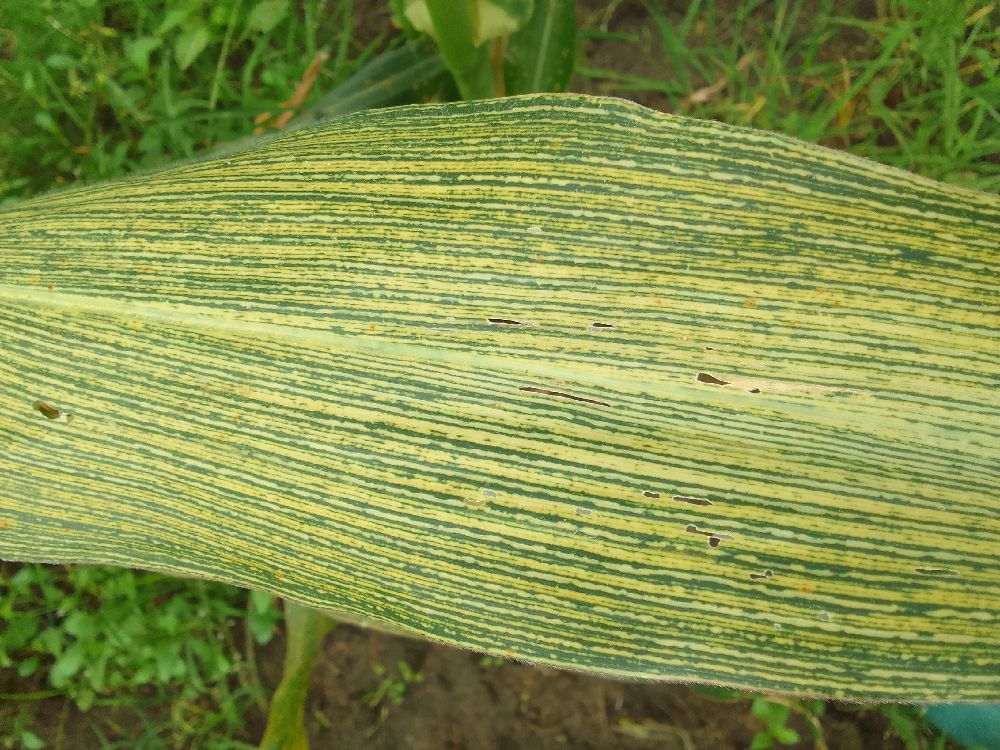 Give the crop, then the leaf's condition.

maize, maize streak virus
